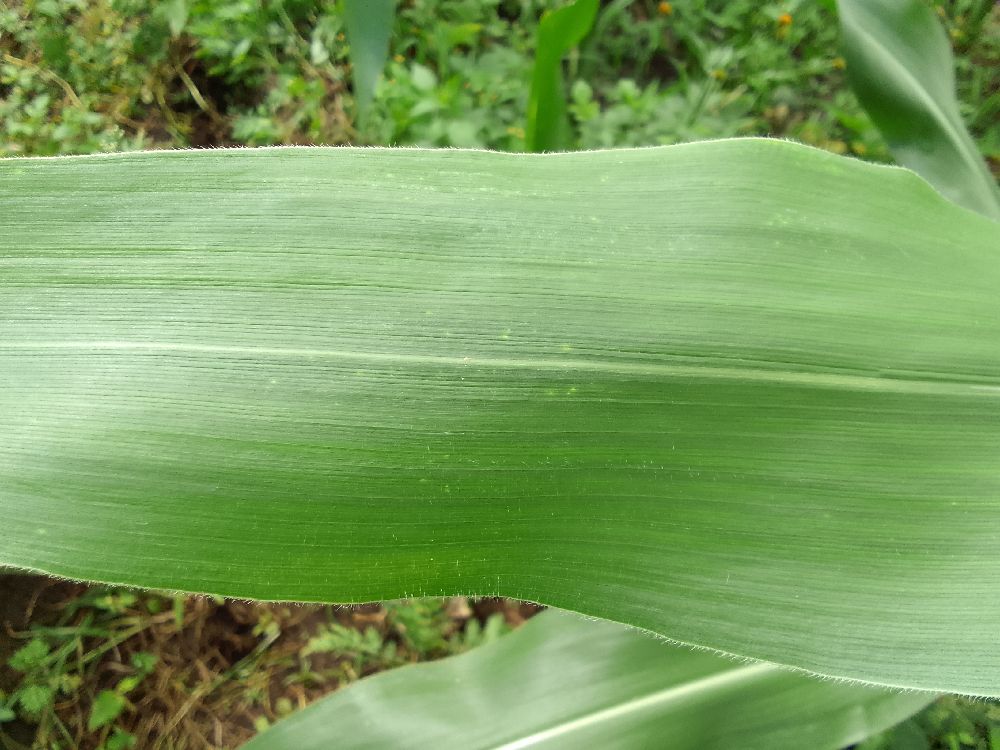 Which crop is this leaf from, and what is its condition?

maize, healthy
